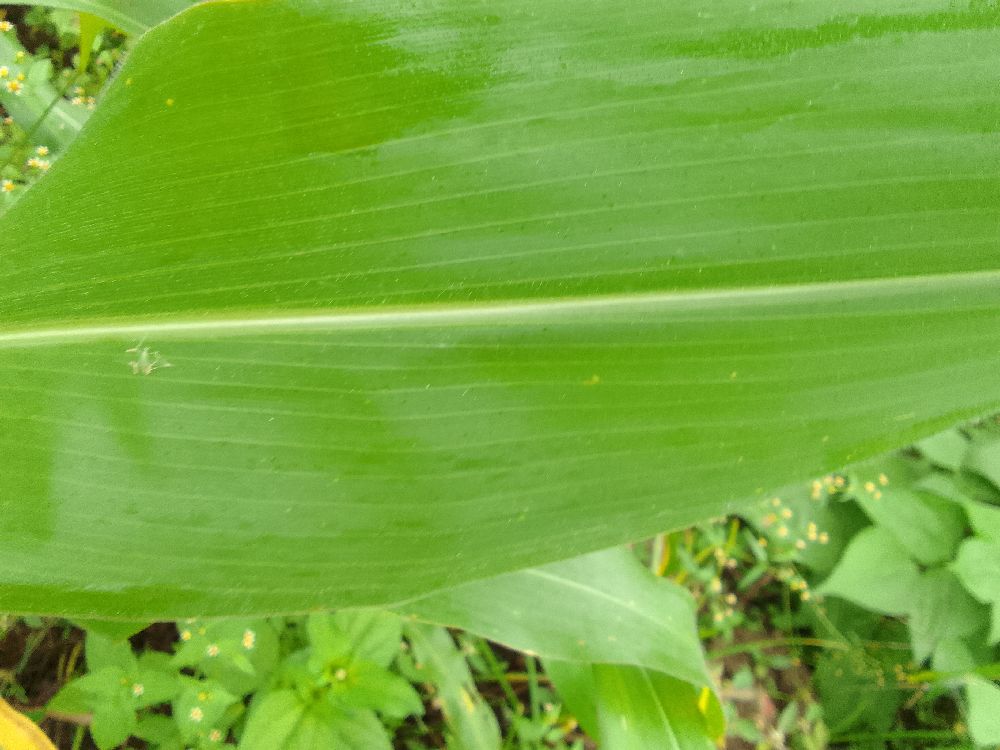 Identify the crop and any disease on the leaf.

maize, healthy
